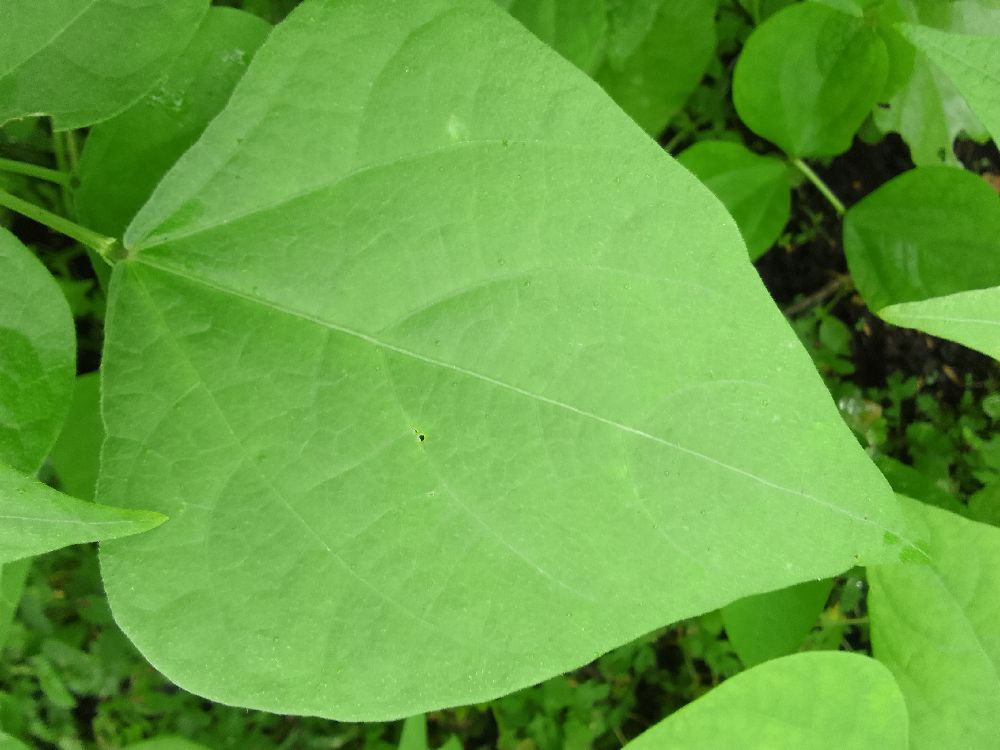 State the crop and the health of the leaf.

common bean, healthy
